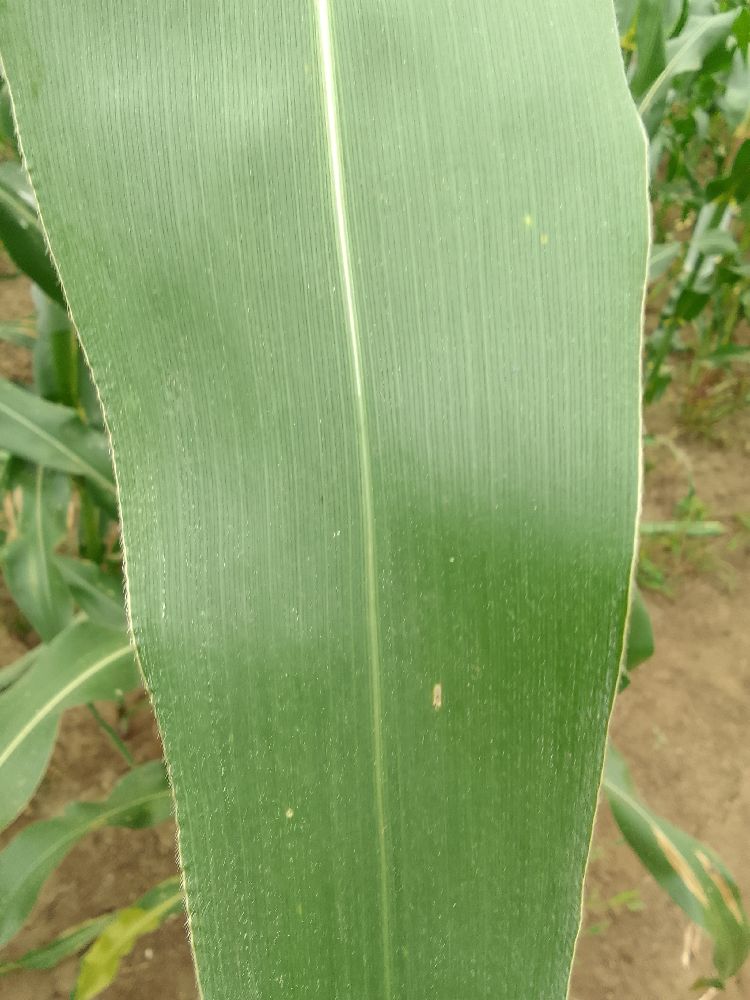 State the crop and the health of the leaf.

maize, healthy
